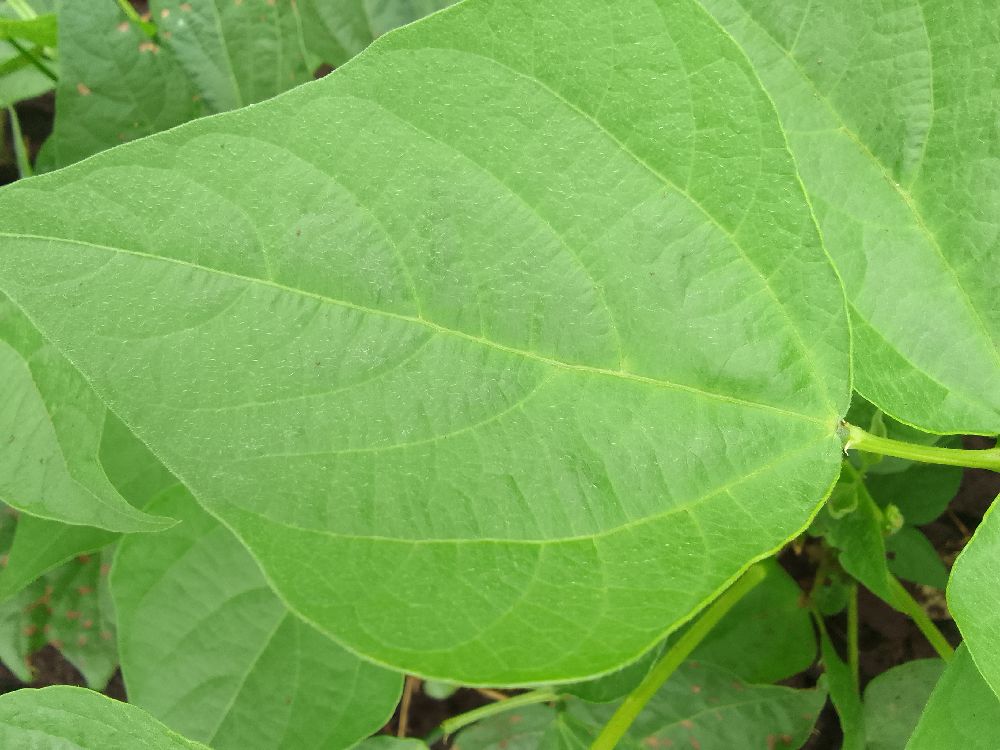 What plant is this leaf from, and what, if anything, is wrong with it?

common bean, healthy
